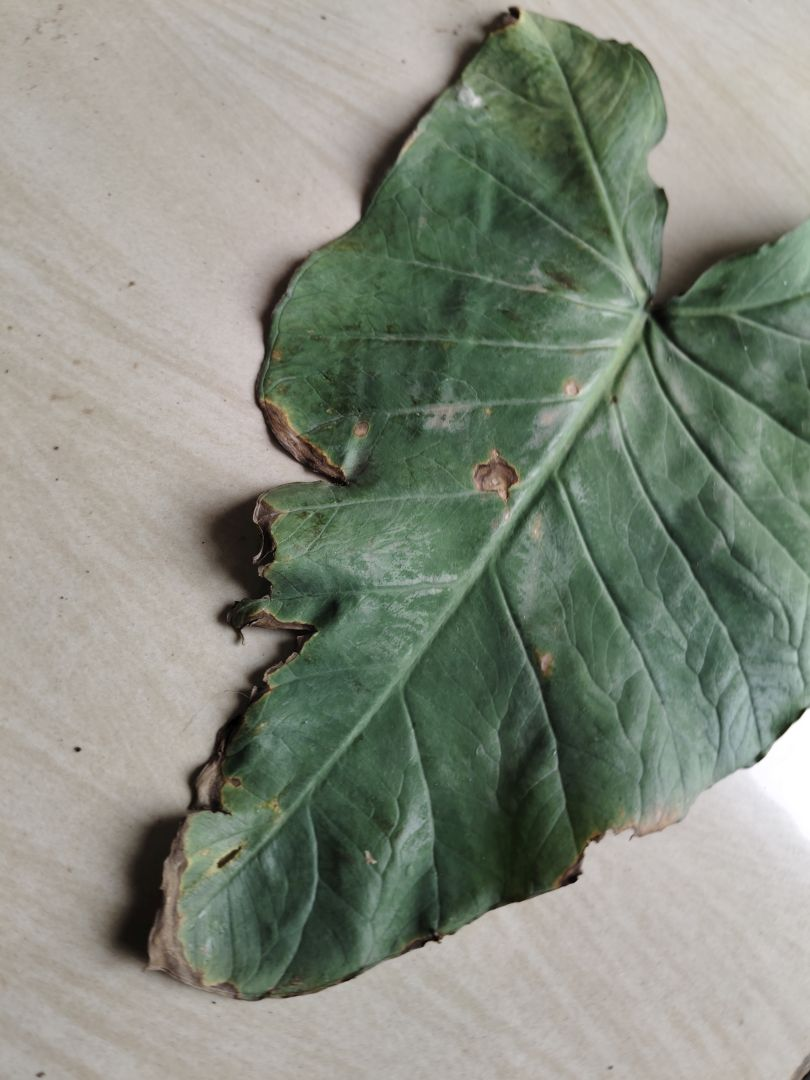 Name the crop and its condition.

taro, leaf blight
